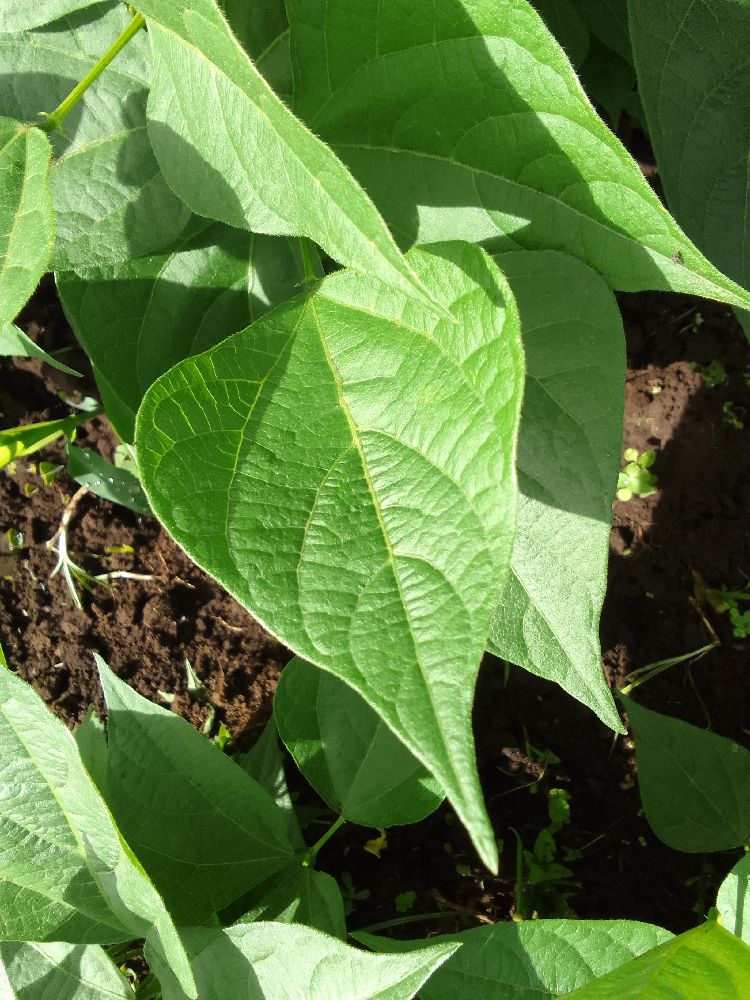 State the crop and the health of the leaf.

common bean, healthy
